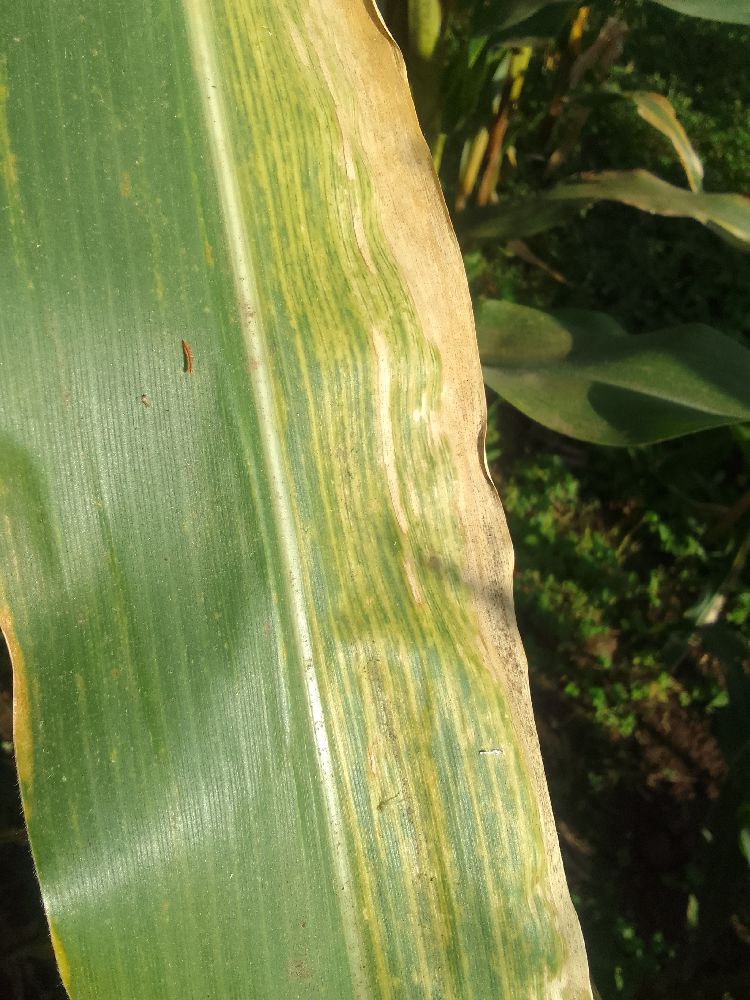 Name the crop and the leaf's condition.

maize, maize lethal necrosis
